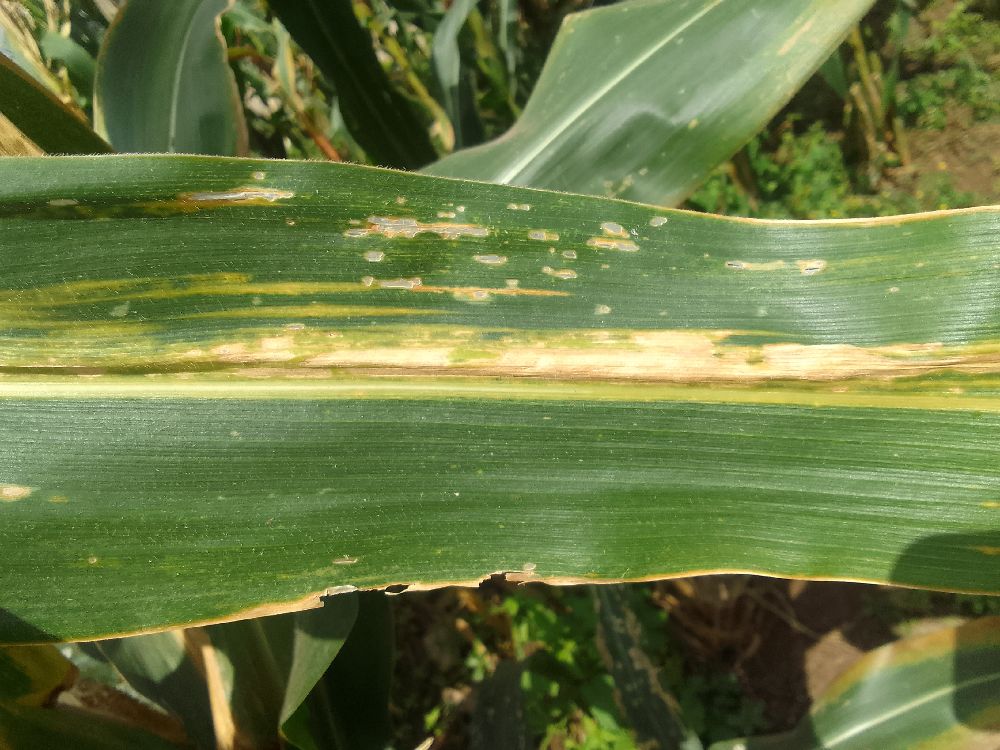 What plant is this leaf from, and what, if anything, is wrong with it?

maize, maize lethal necrosis
